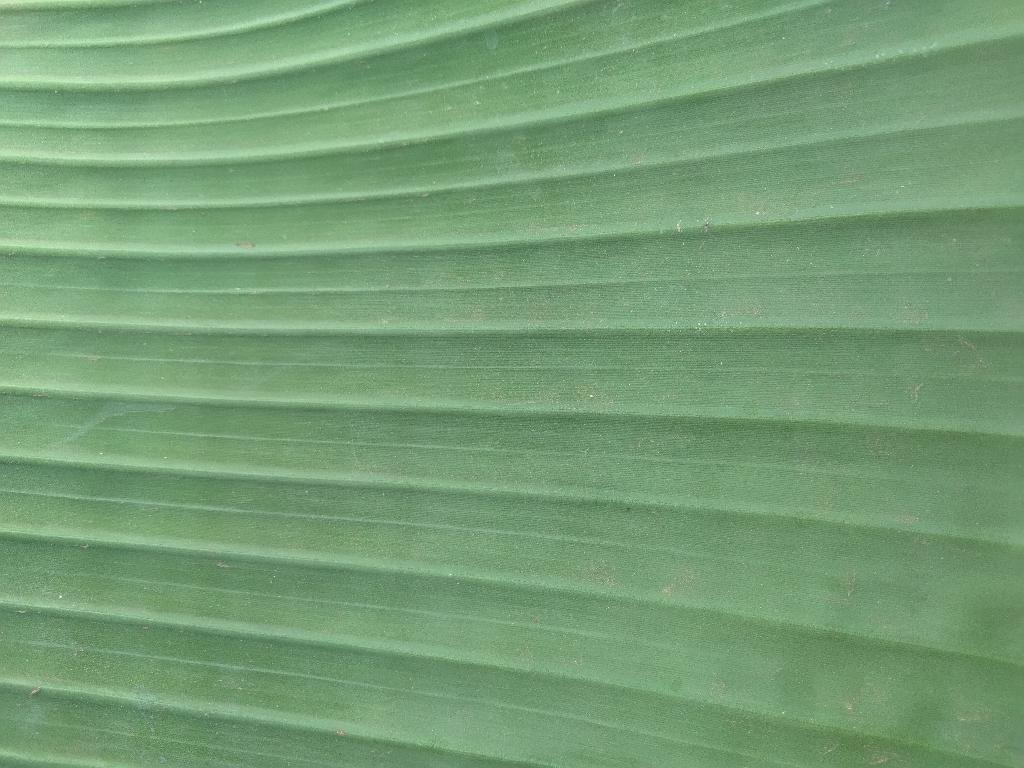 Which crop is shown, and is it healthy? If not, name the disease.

banana, healthy
